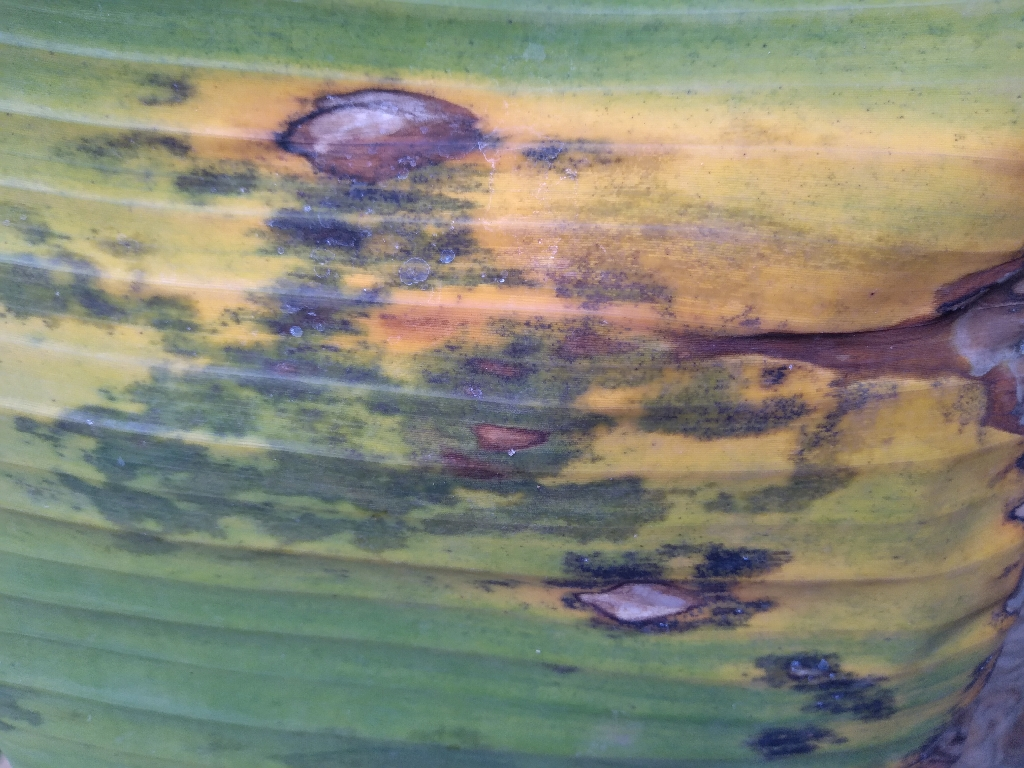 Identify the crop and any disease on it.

banana, black sigatoka
